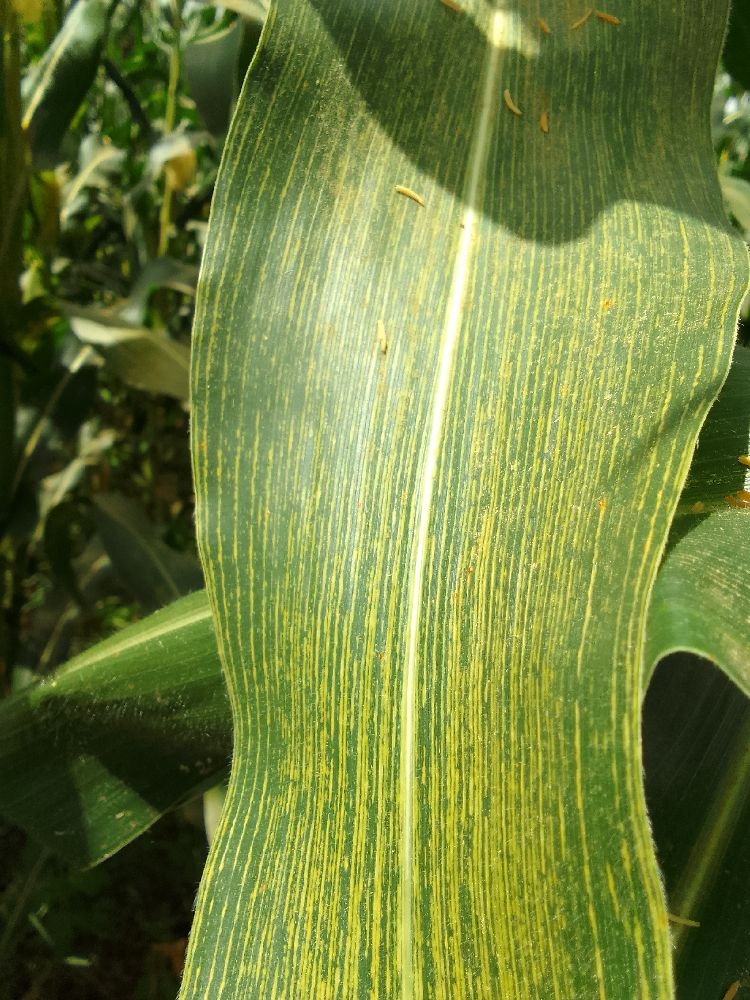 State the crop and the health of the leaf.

maize, maize streak virus
